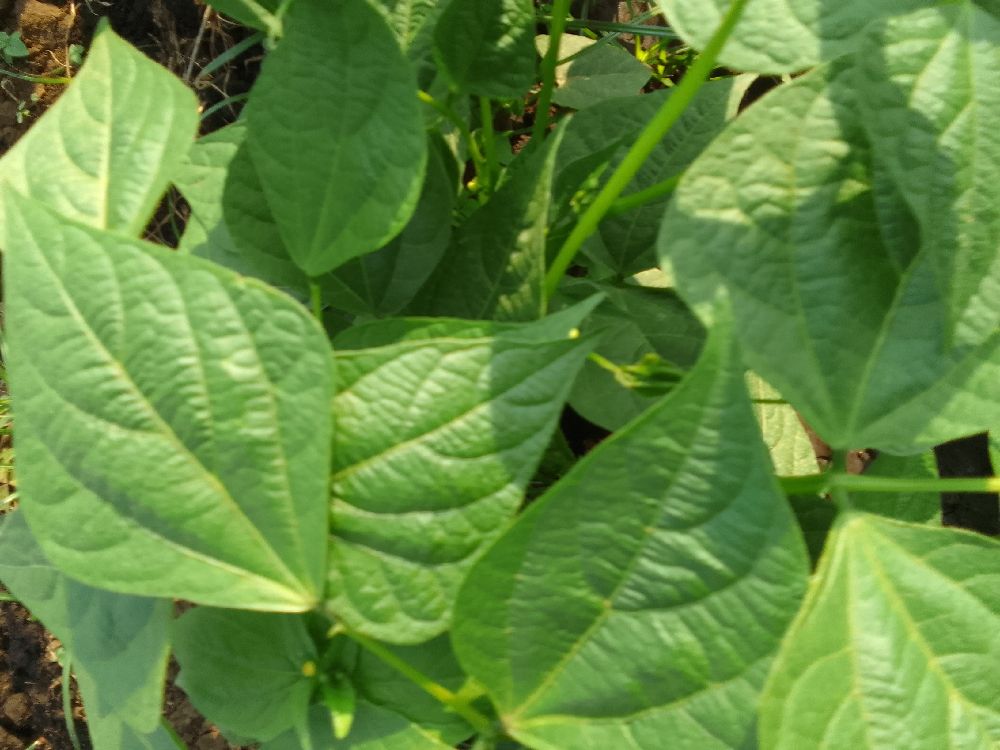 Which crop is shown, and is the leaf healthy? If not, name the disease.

common bean, healthy
